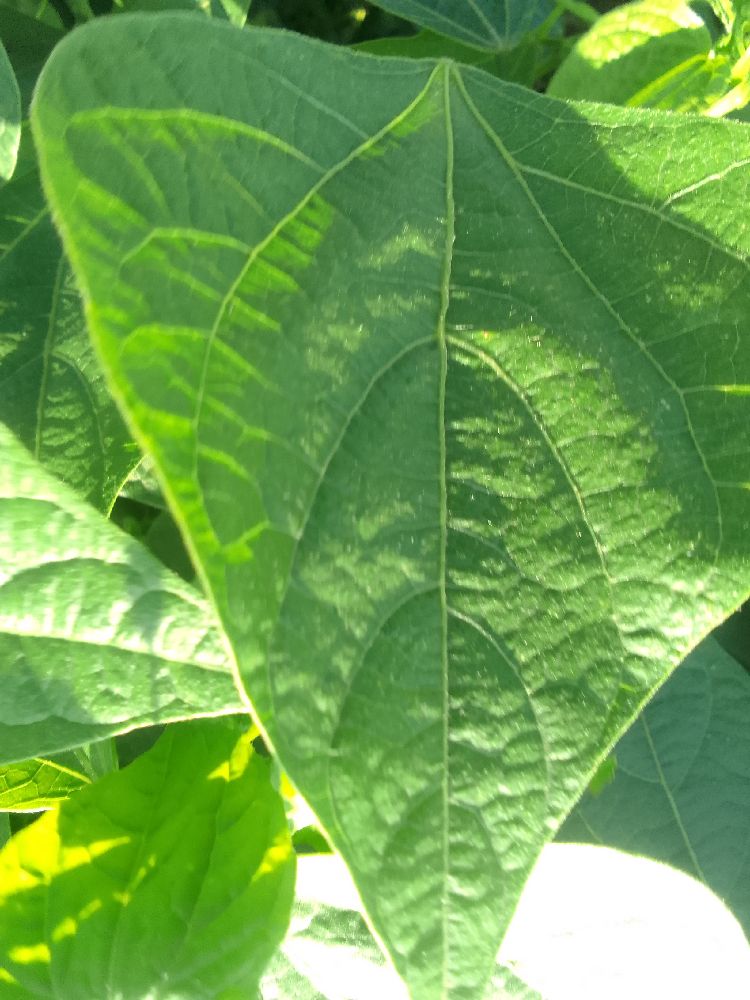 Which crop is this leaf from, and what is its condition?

common bean, healthy
